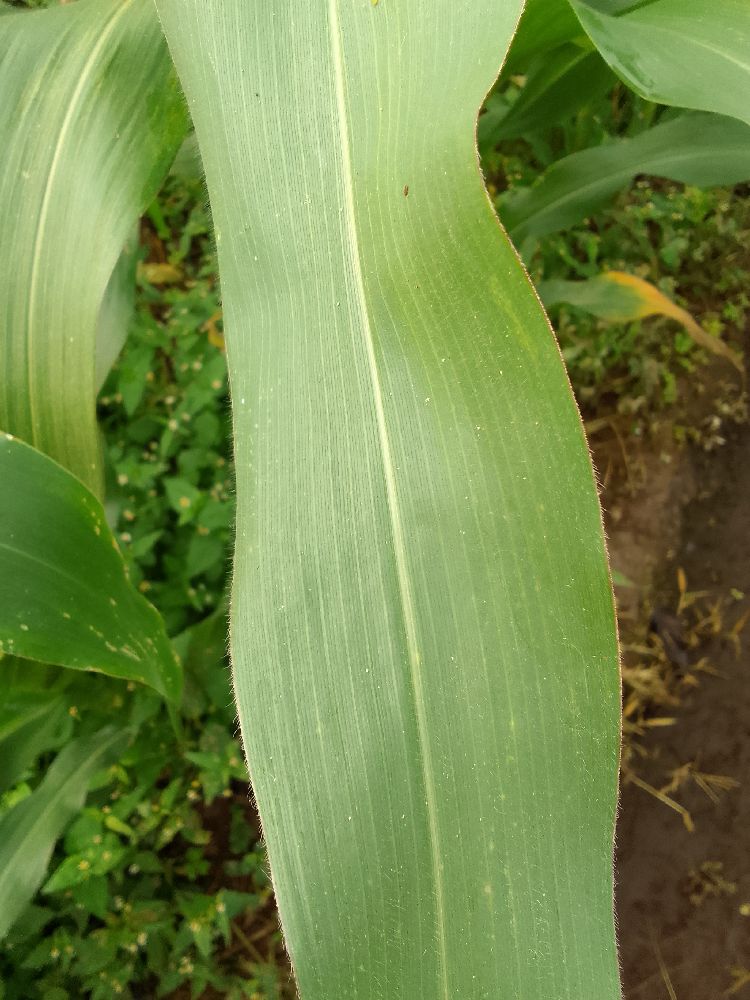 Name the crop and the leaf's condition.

maize, healthy
